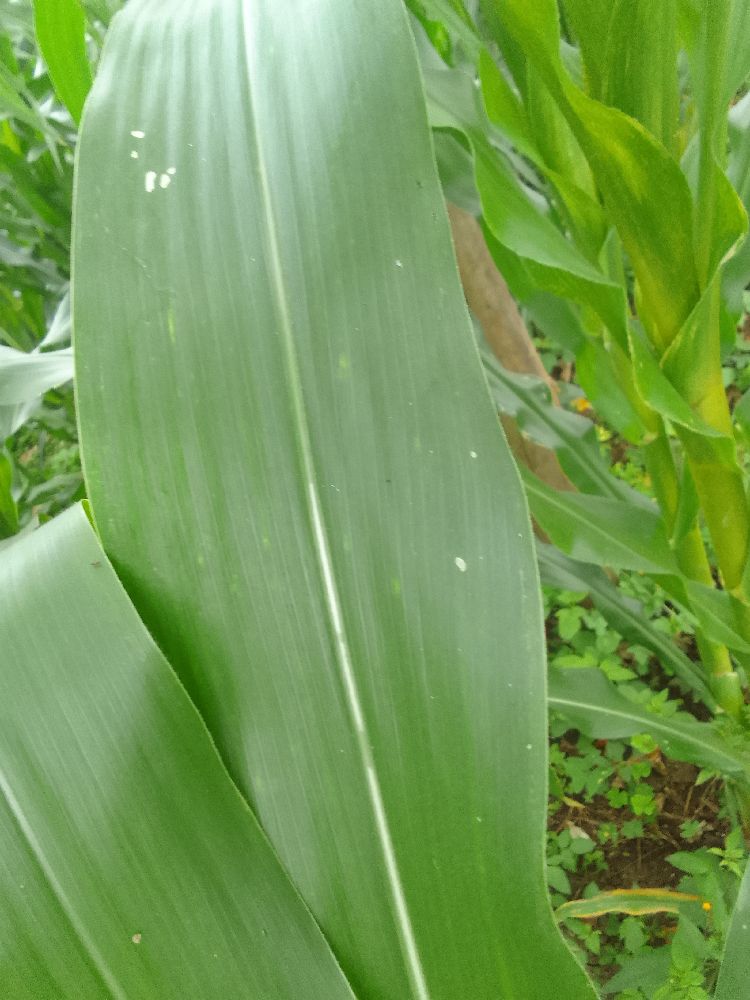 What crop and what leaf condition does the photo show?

maize, healthy
